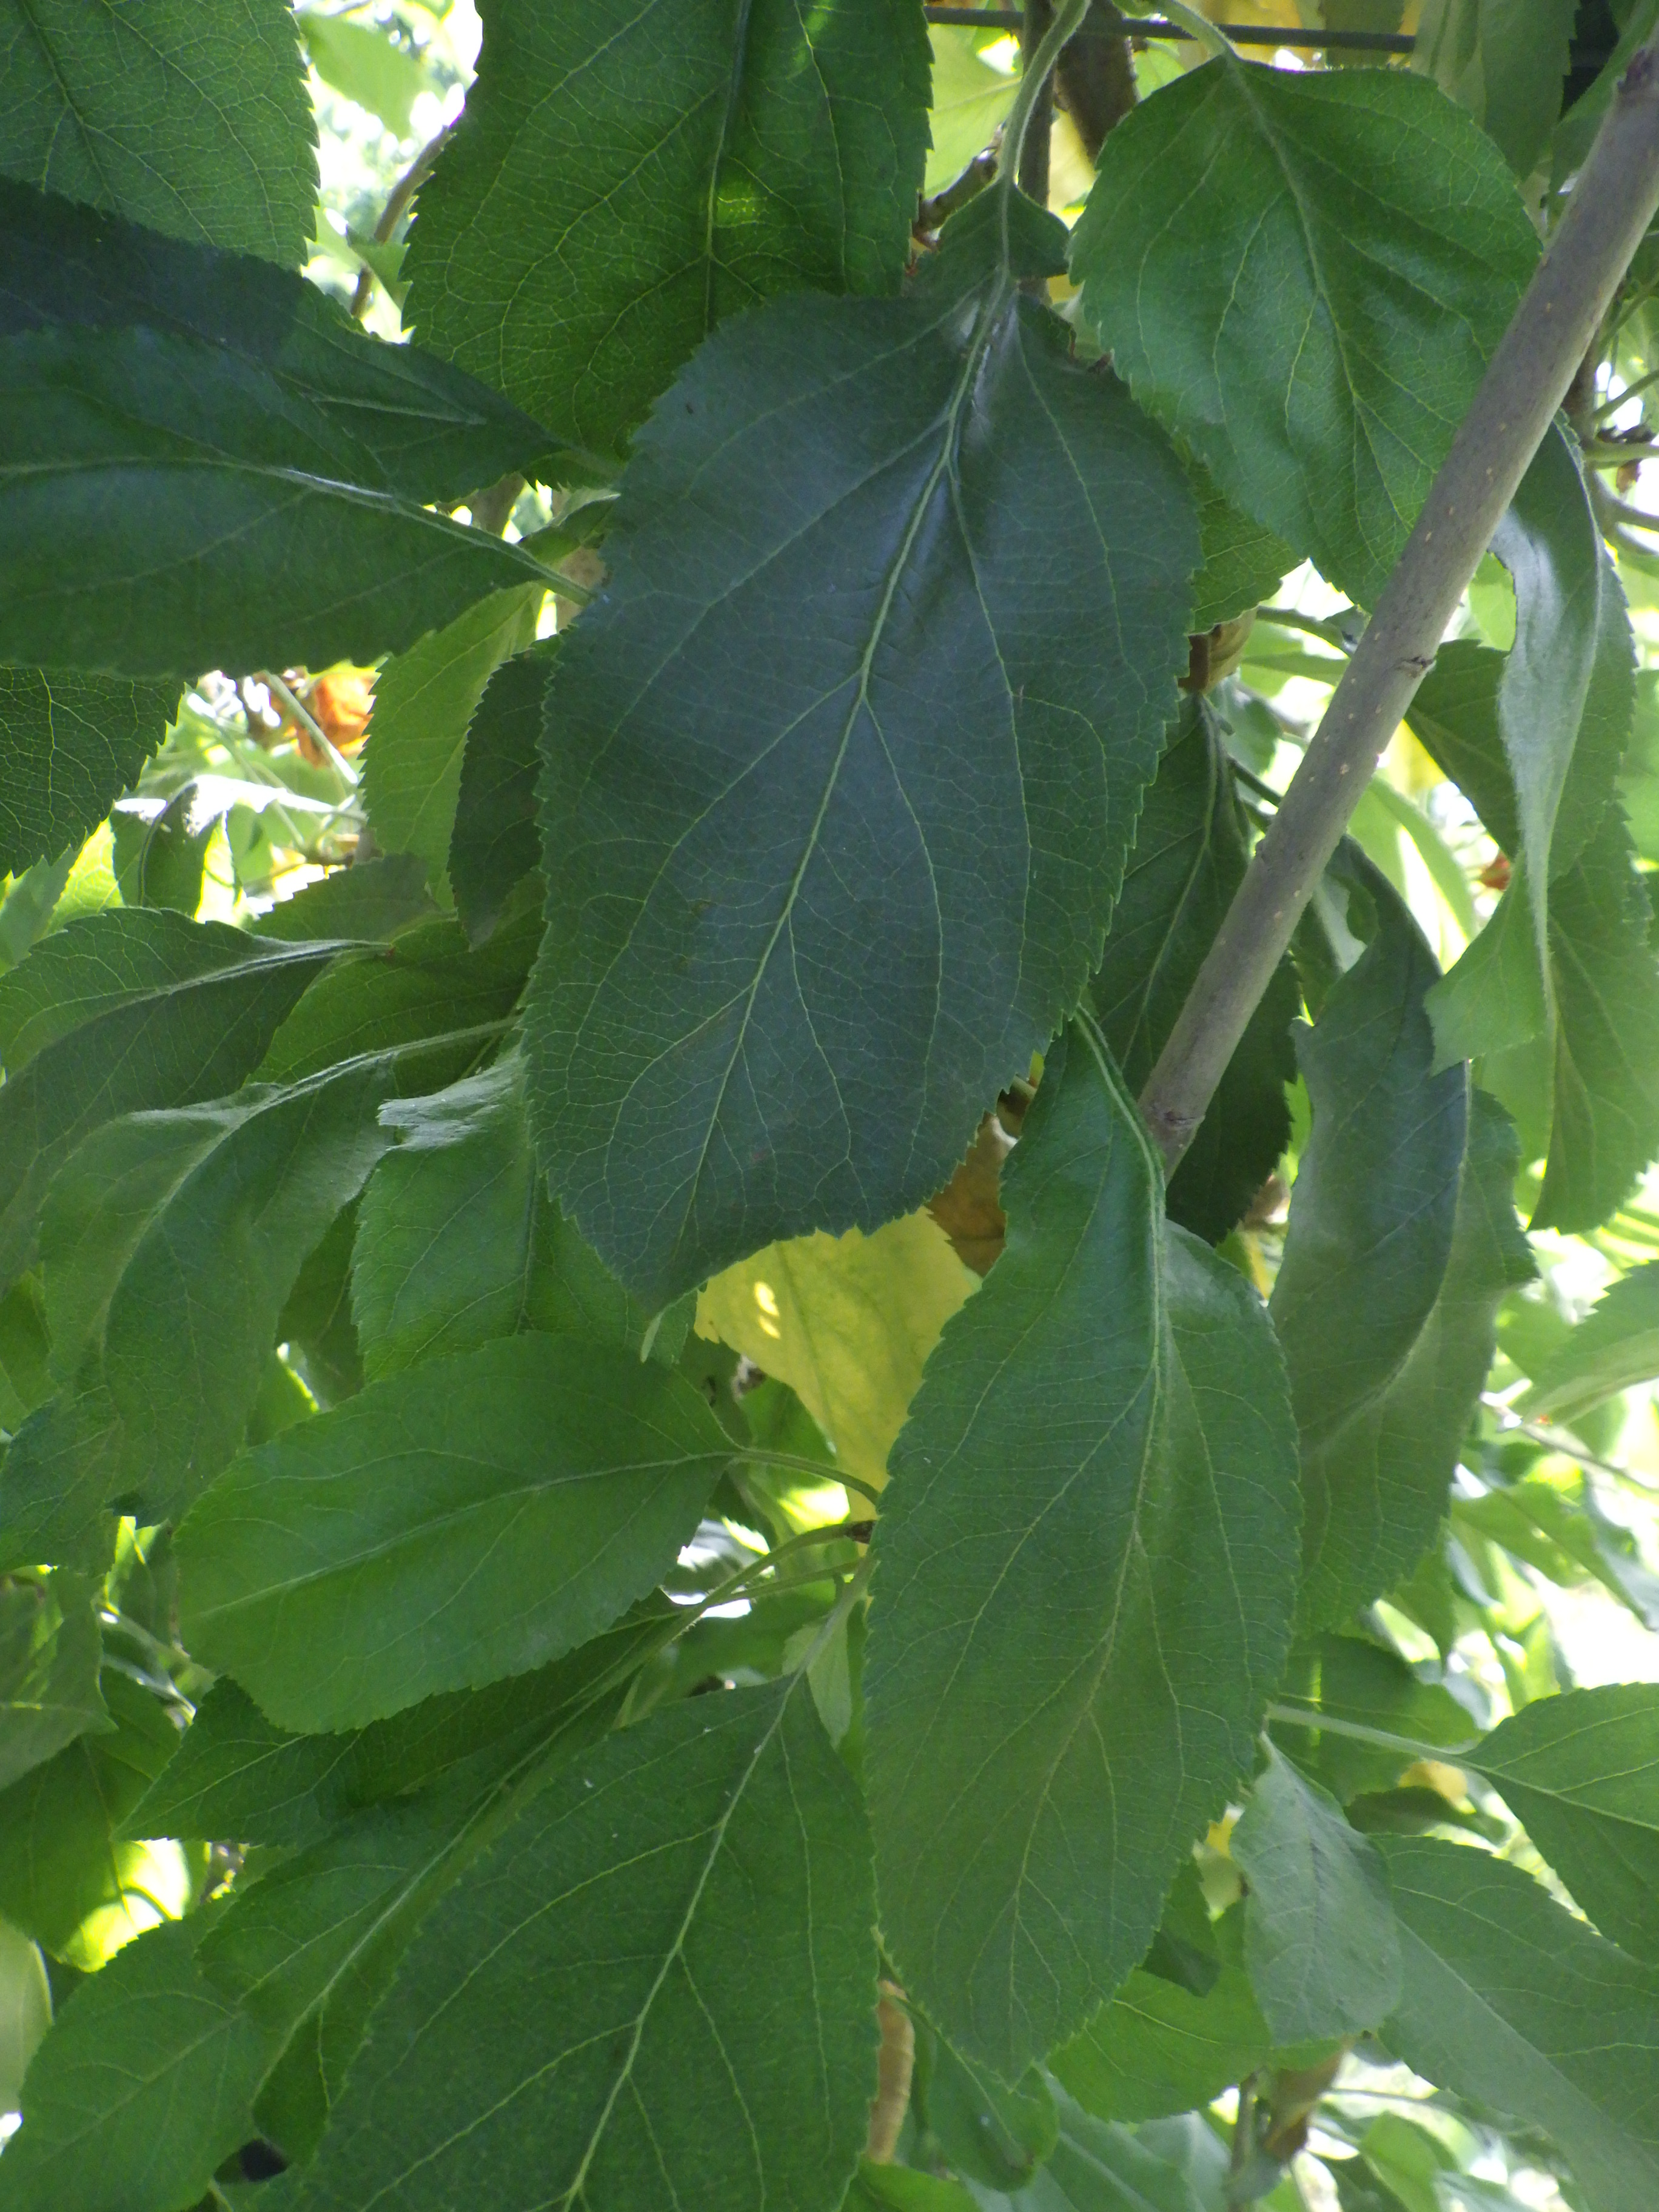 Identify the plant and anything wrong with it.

apple, healthy
